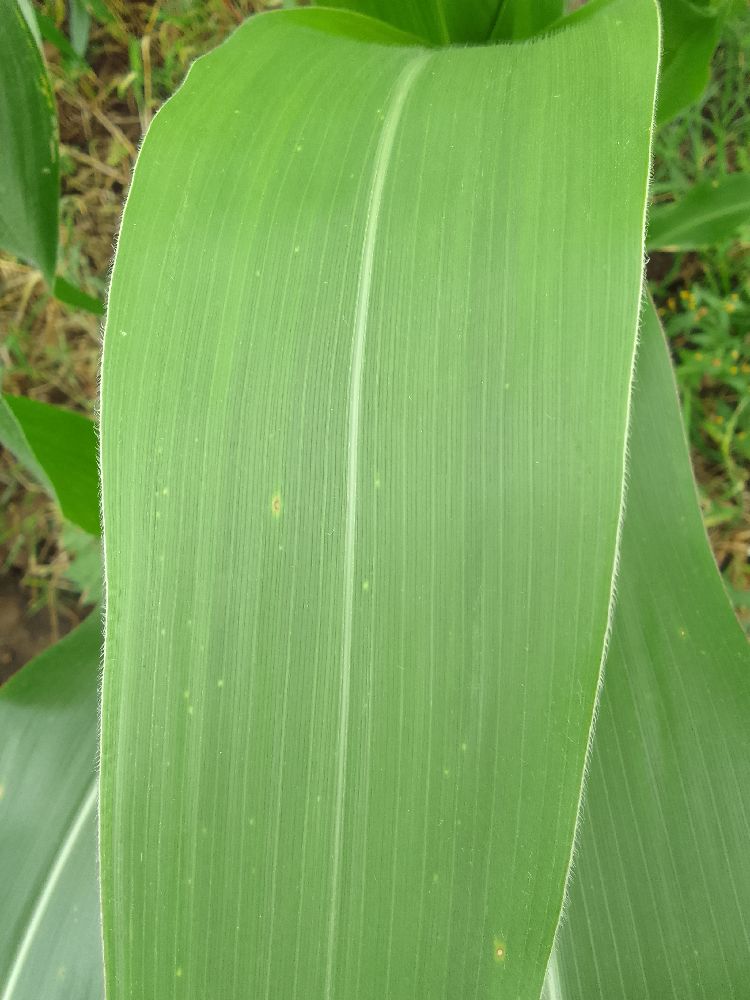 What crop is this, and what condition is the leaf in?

maize, healthy
